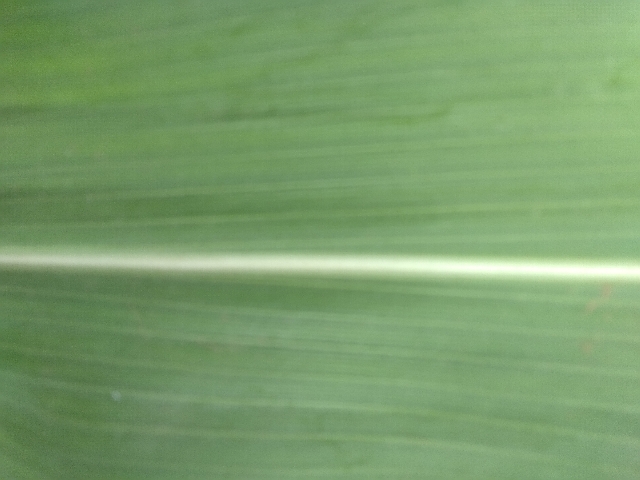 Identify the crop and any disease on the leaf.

maize, healthy
